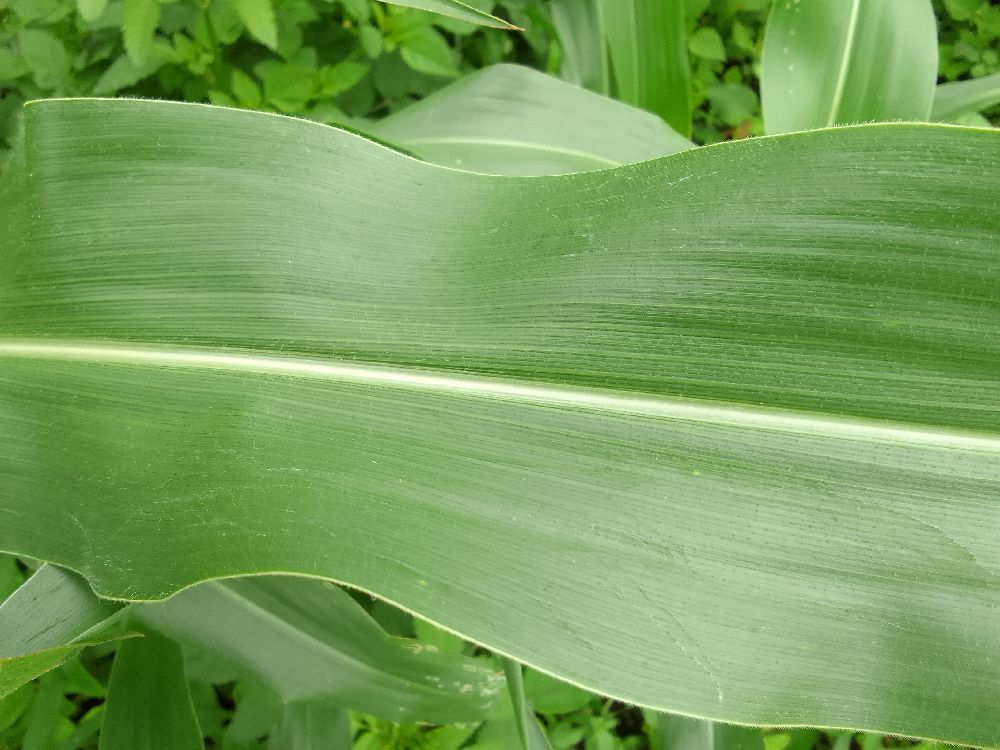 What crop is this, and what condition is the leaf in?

maize, healthy
